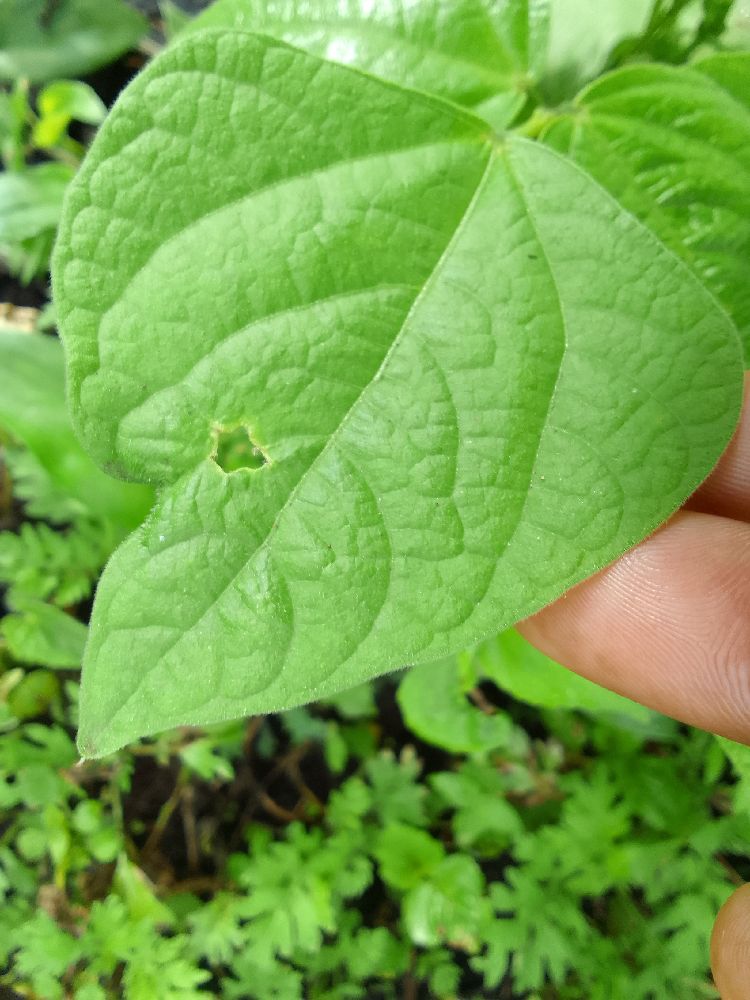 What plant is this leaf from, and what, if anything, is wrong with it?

common bean, healthy
